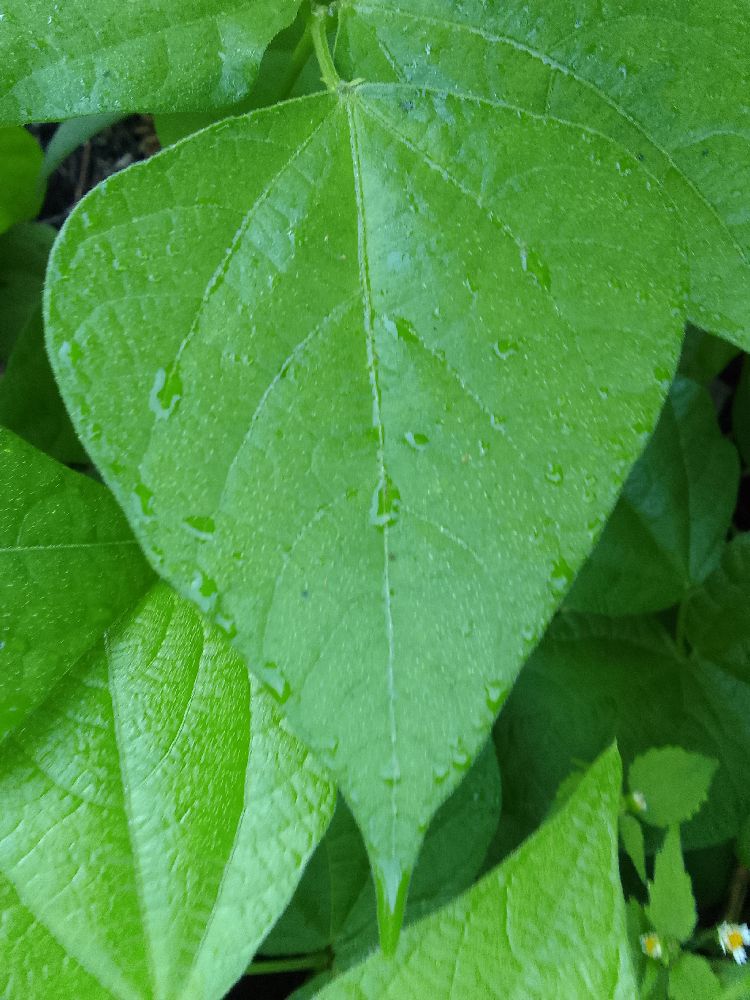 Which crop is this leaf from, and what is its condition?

common bean, healthy
